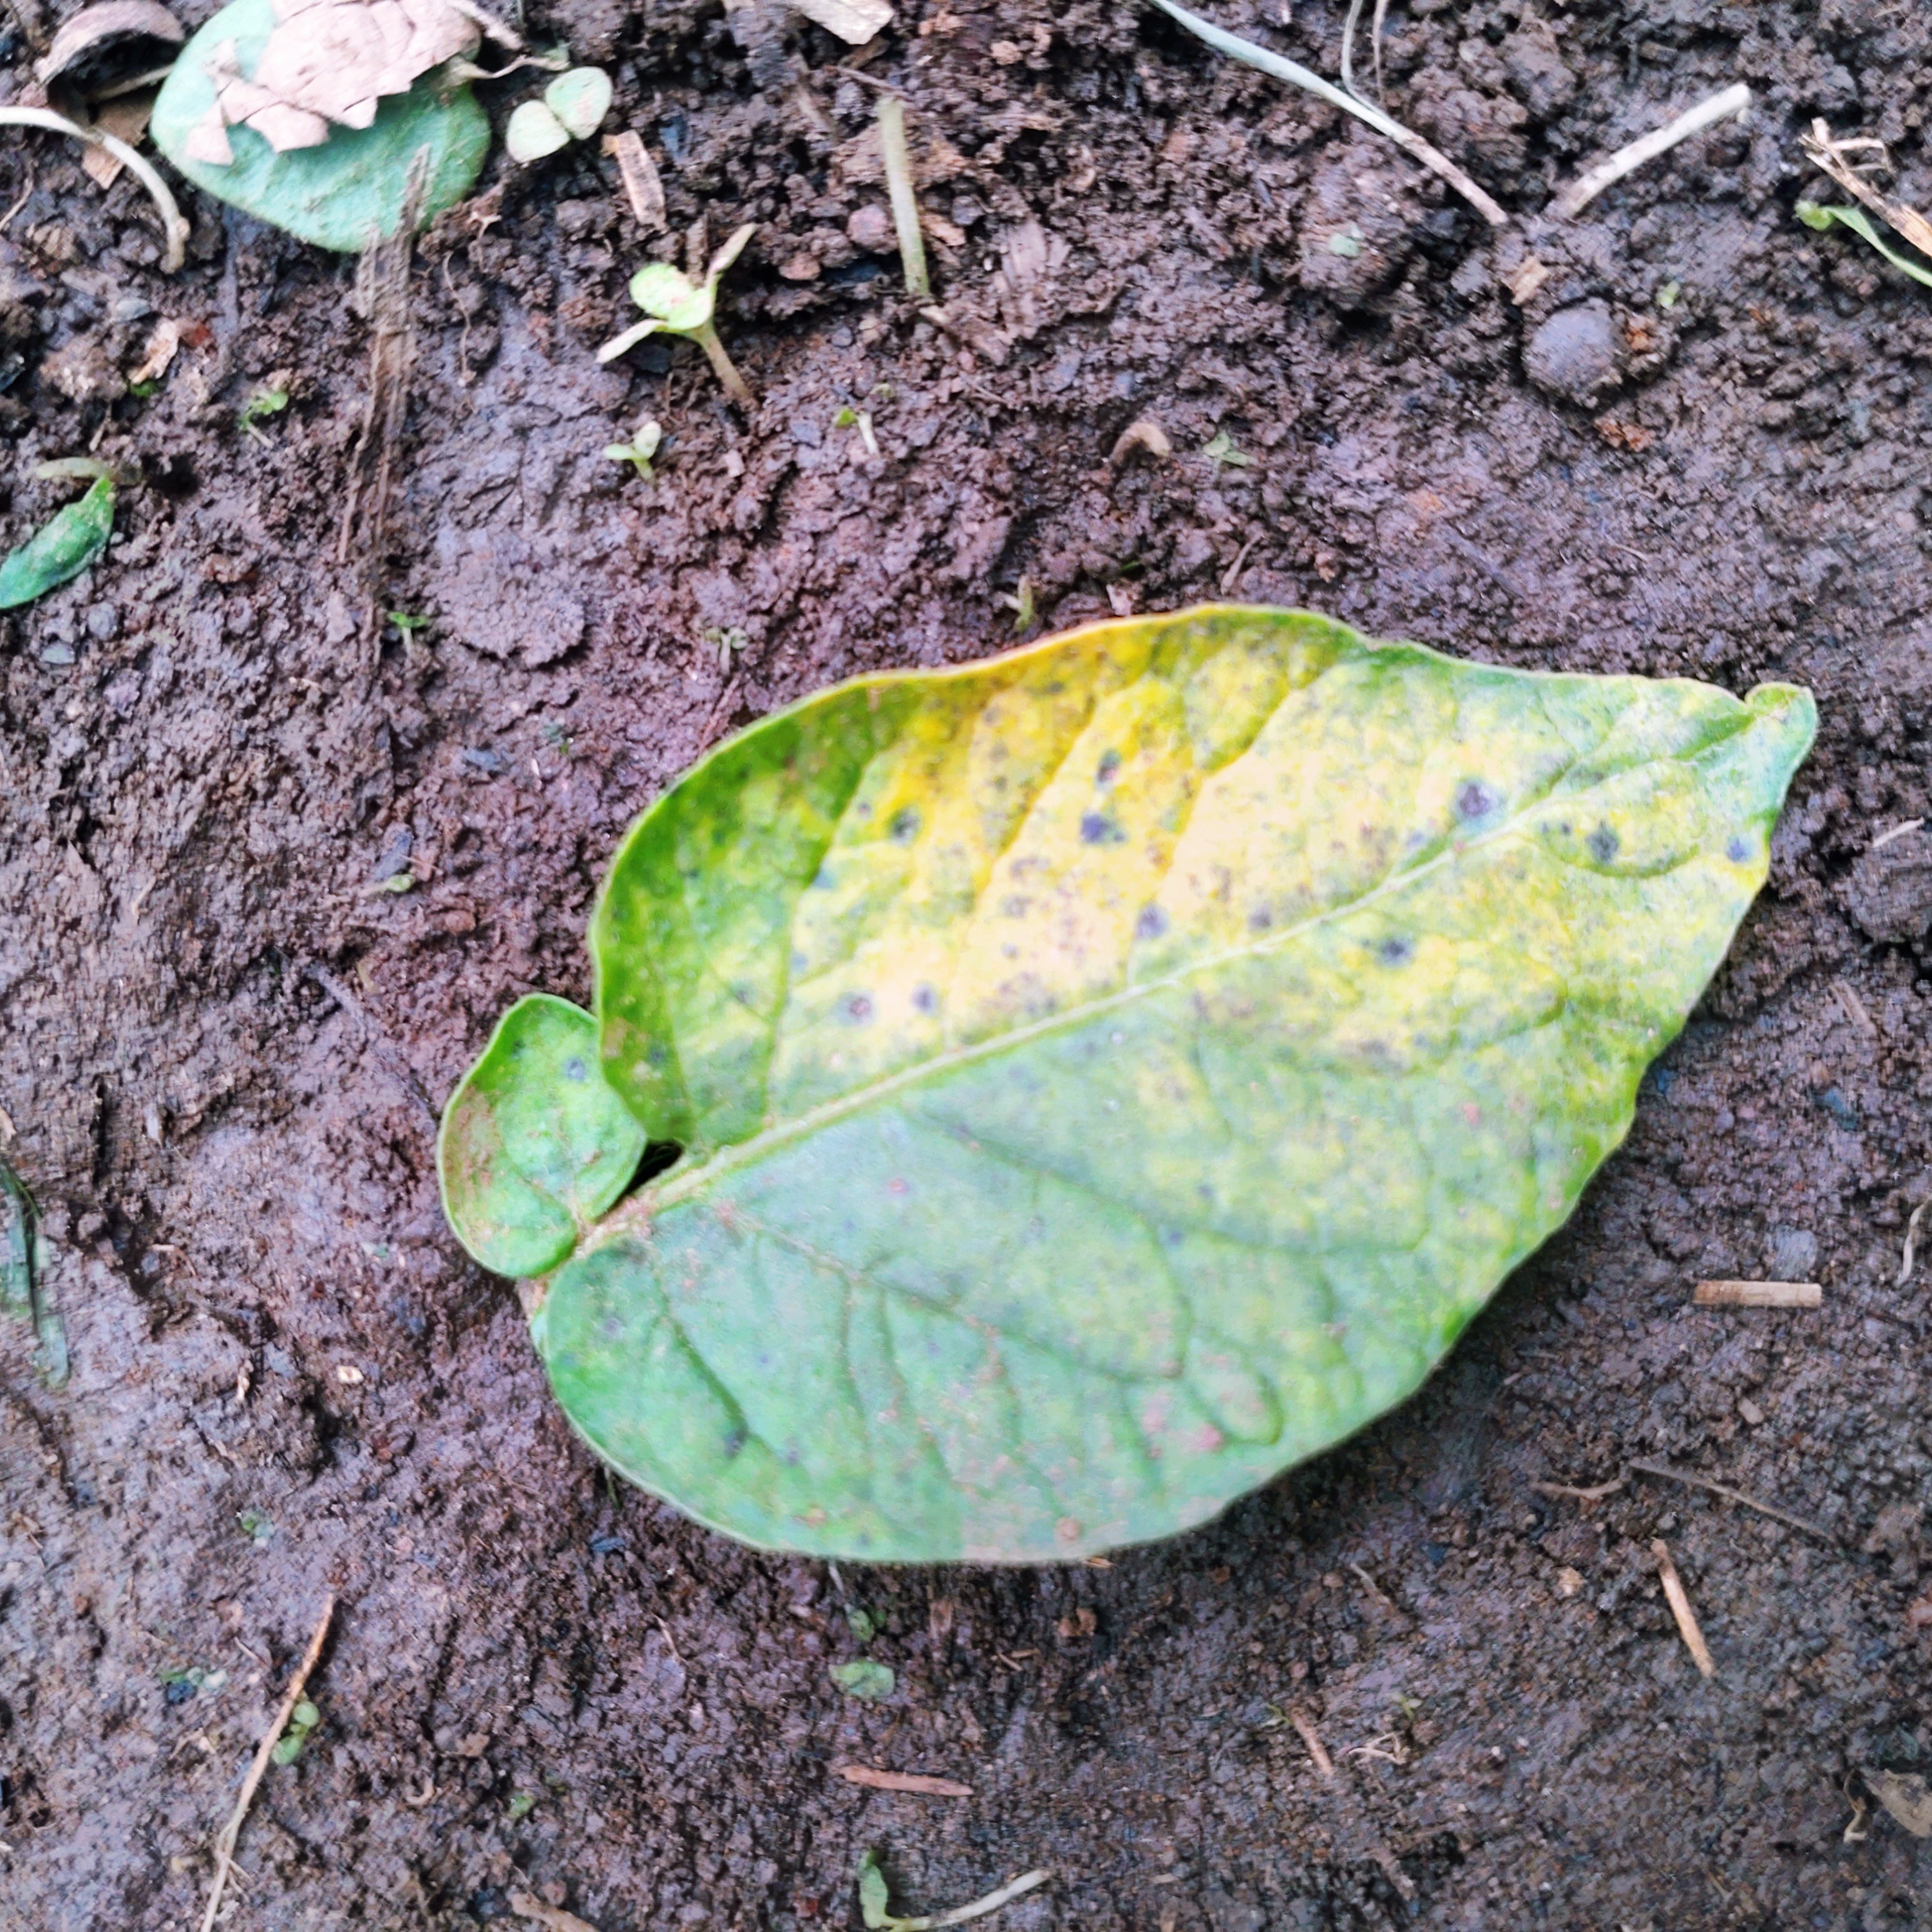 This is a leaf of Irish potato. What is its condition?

late blight
